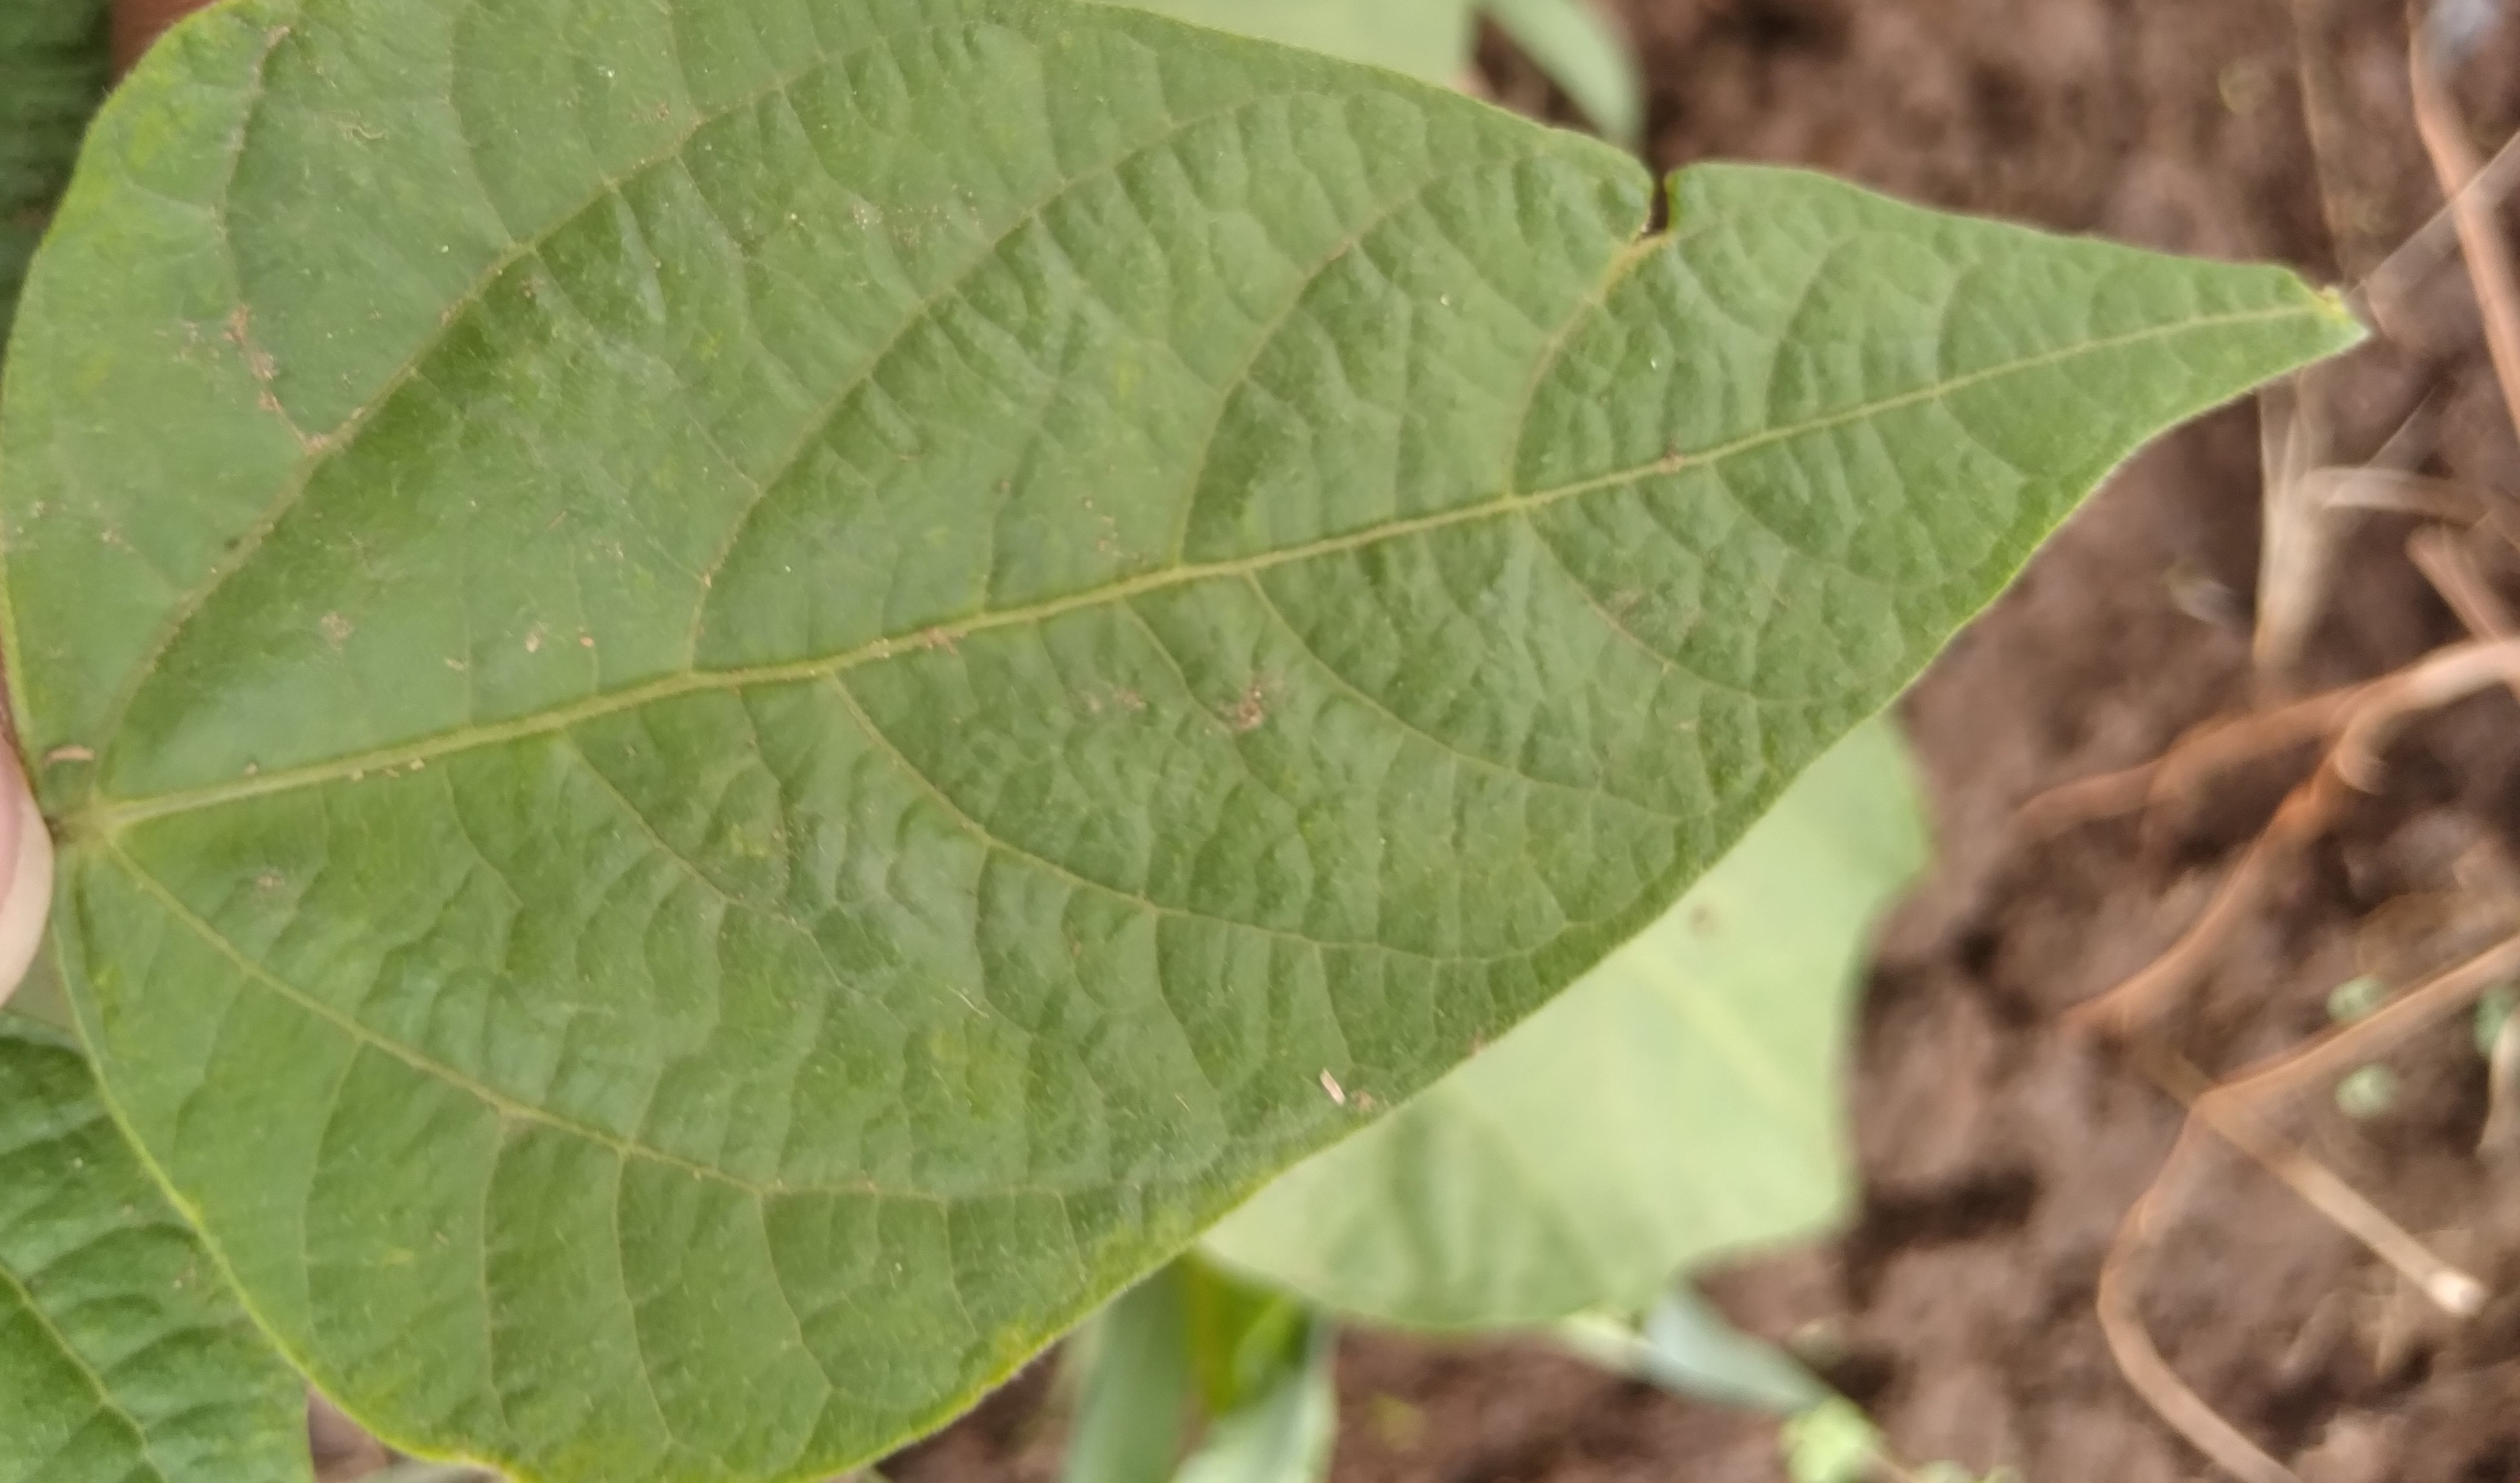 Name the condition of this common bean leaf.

healthy
